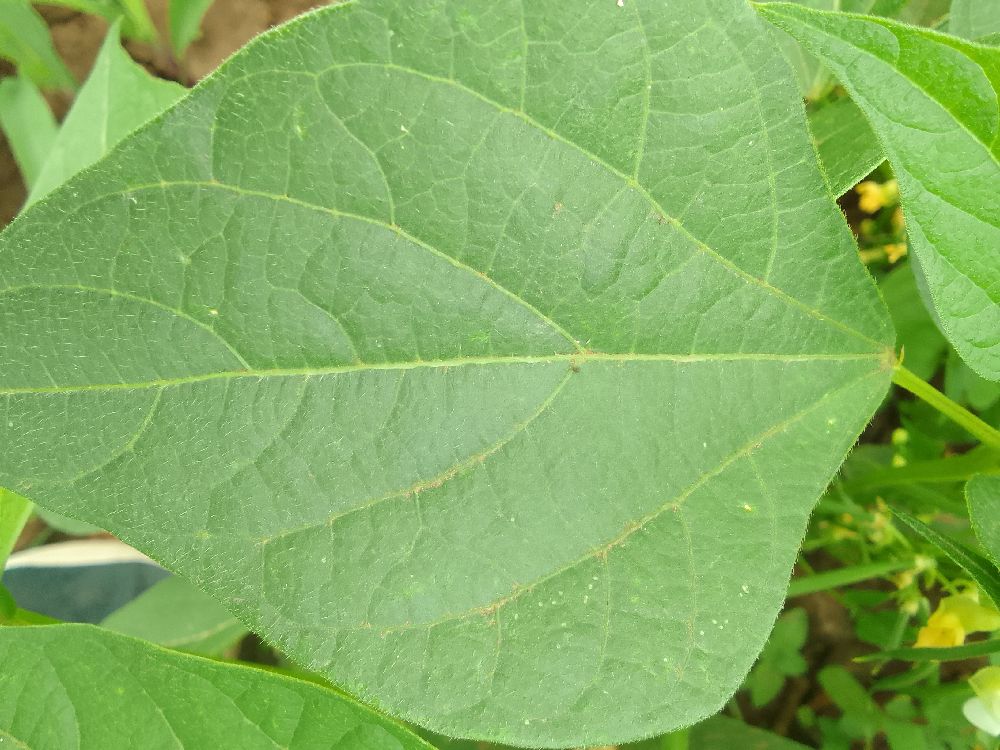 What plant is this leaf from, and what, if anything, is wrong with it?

common bean, healthy
